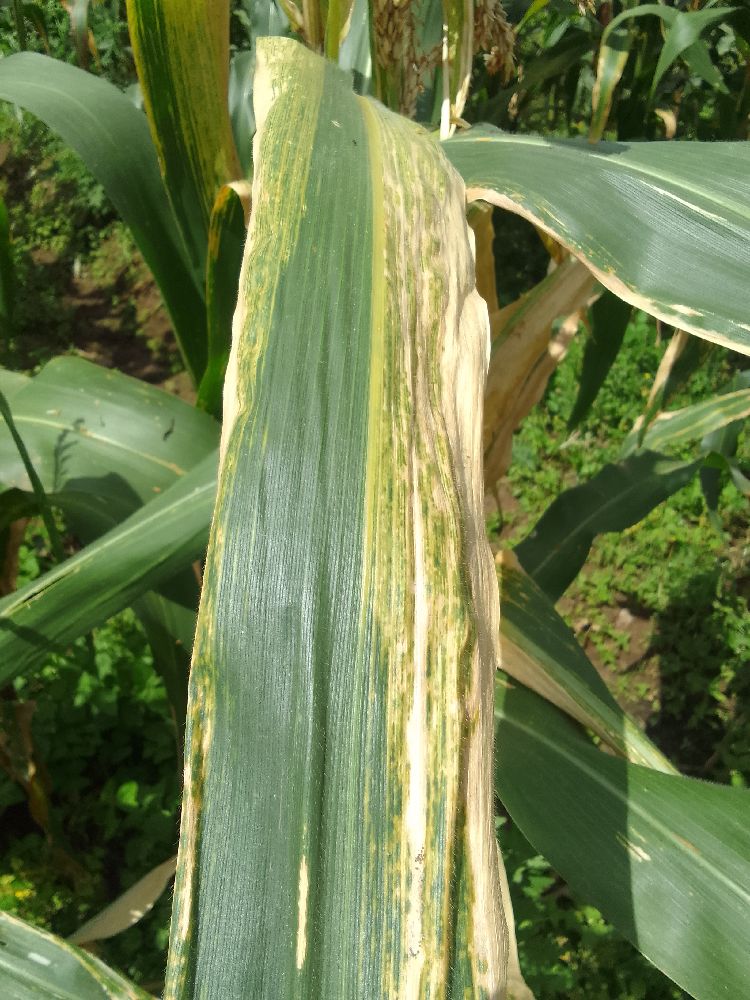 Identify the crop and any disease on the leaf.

maize, maize lethal necrosis
